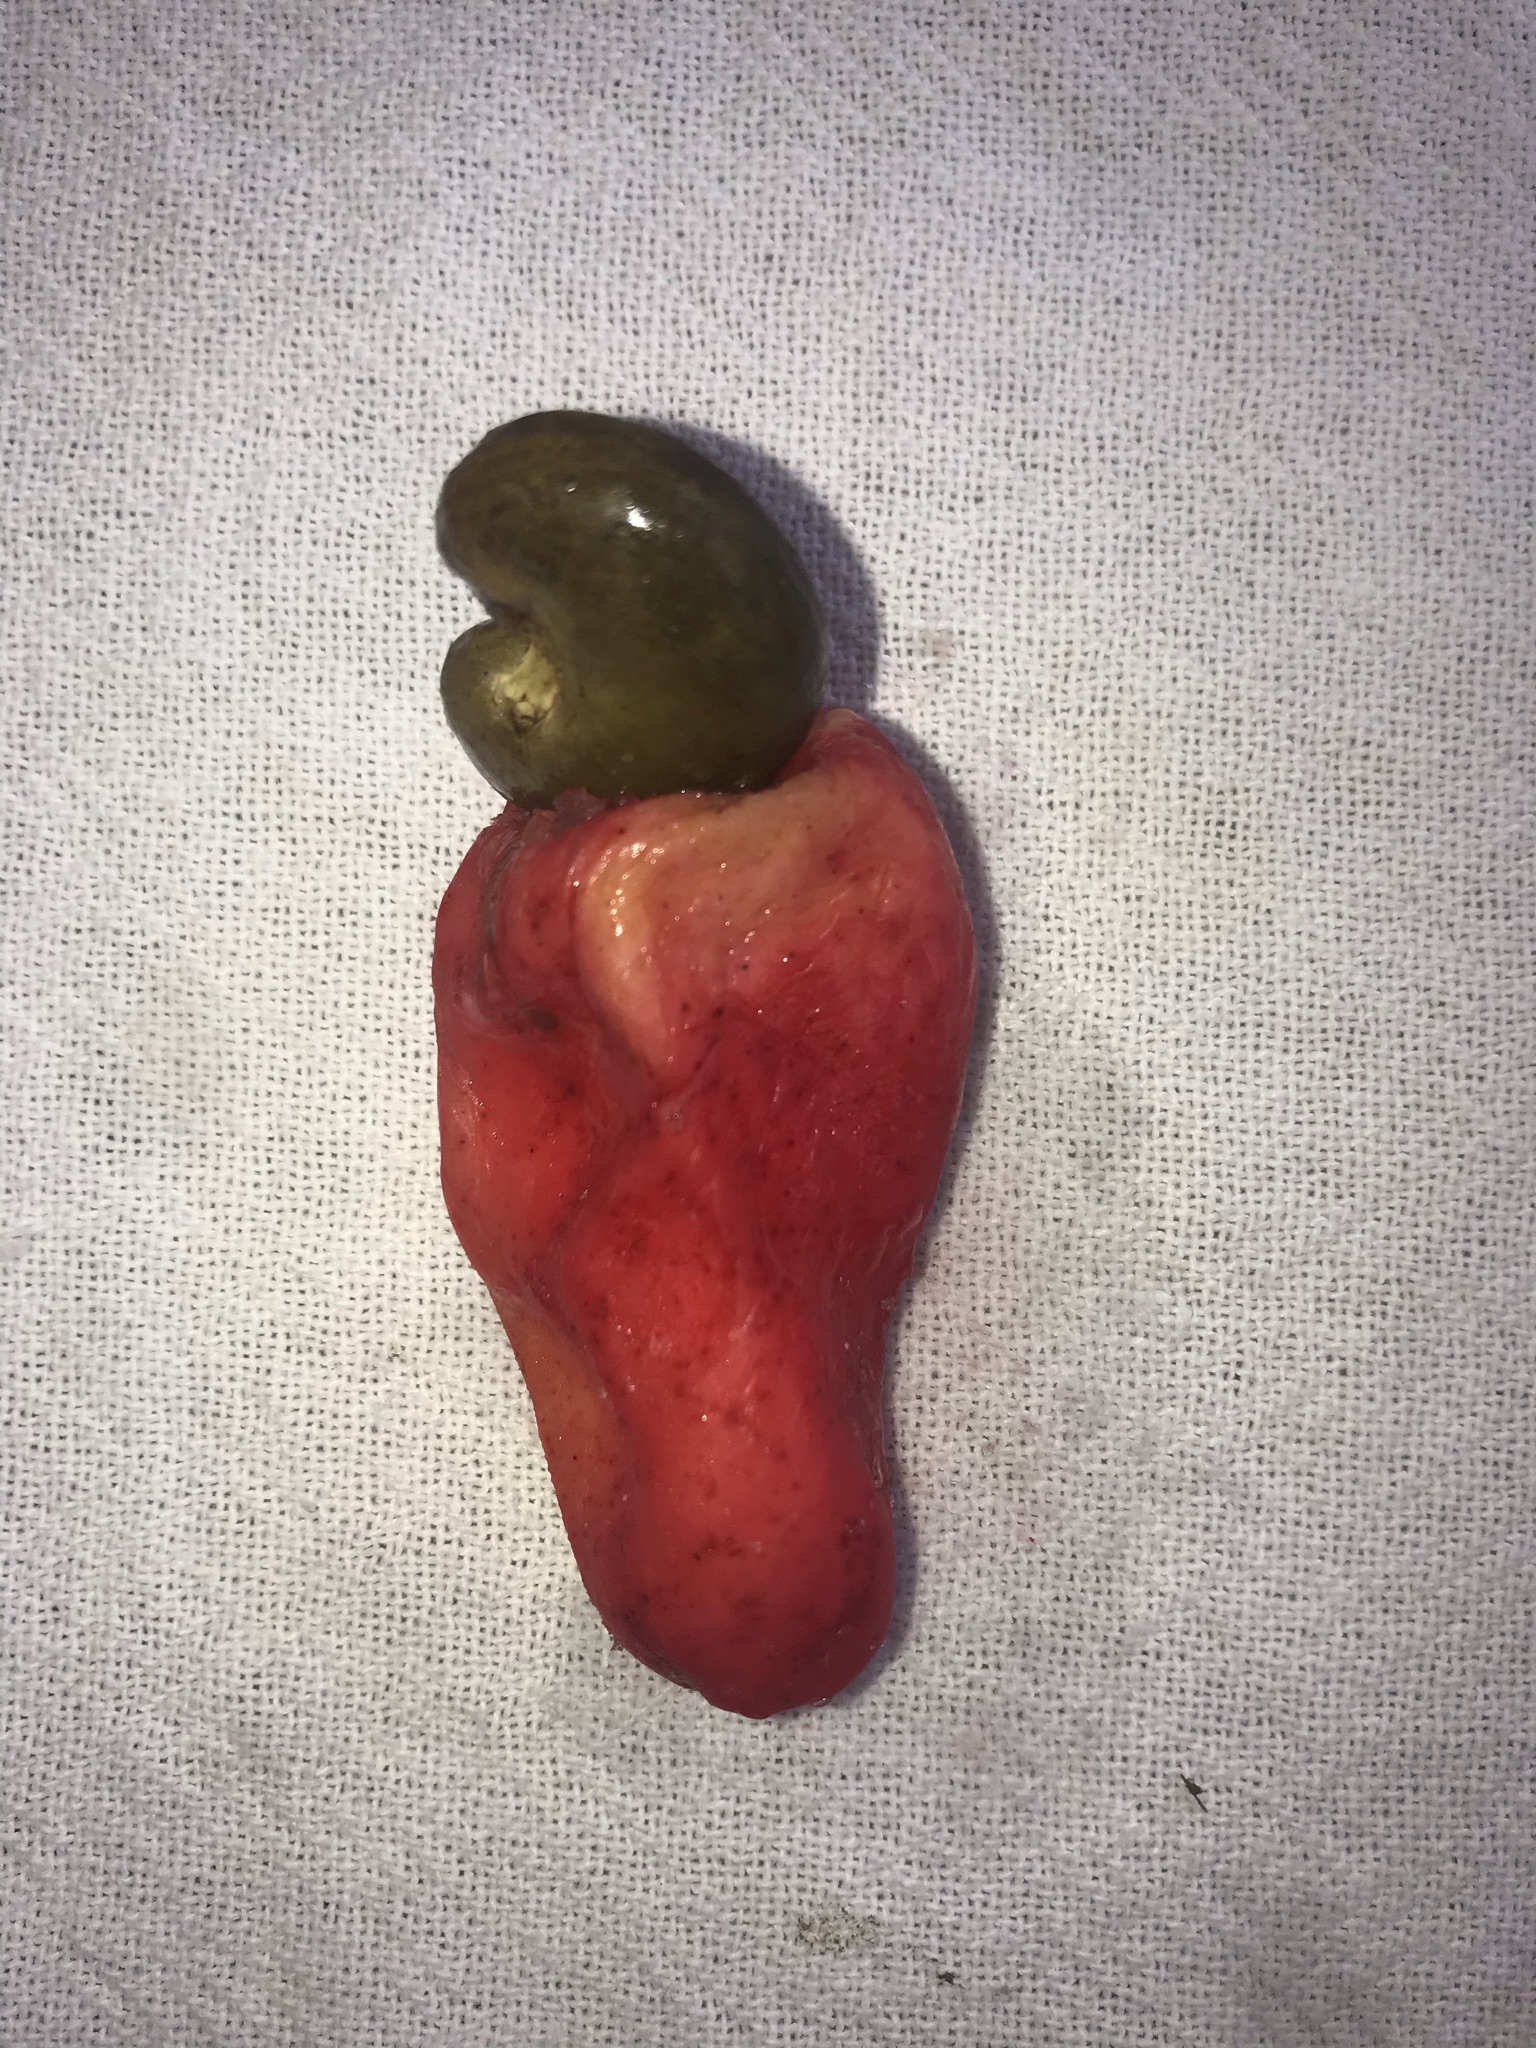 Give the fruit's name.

caju vermelho
